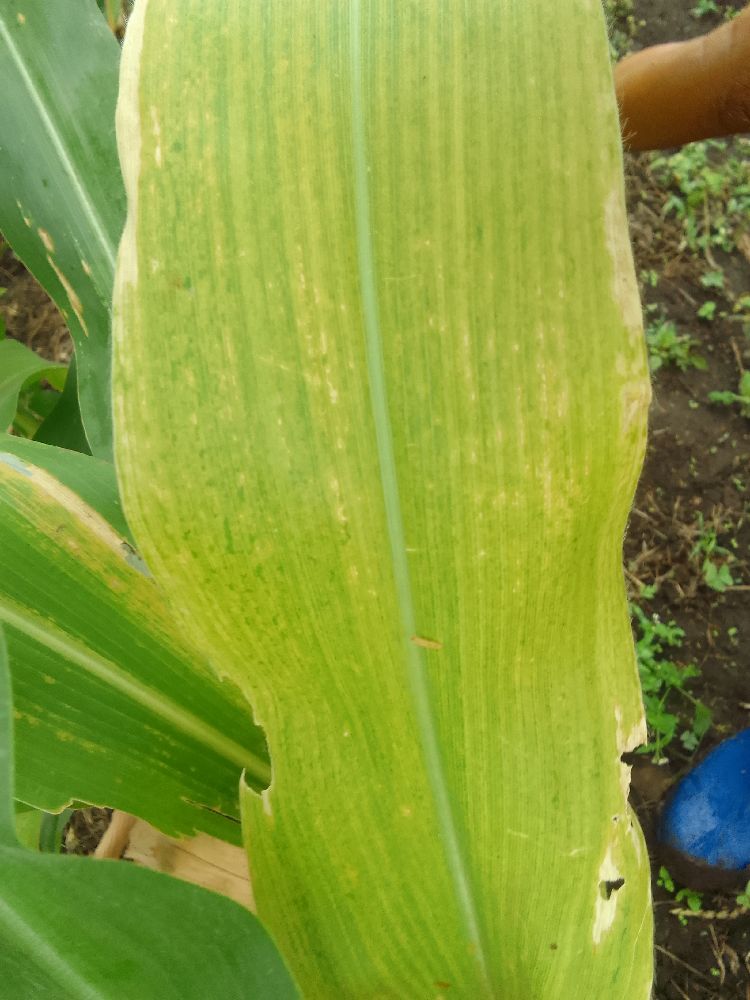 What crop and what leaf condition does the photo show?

maize, maize lethal necrosis
